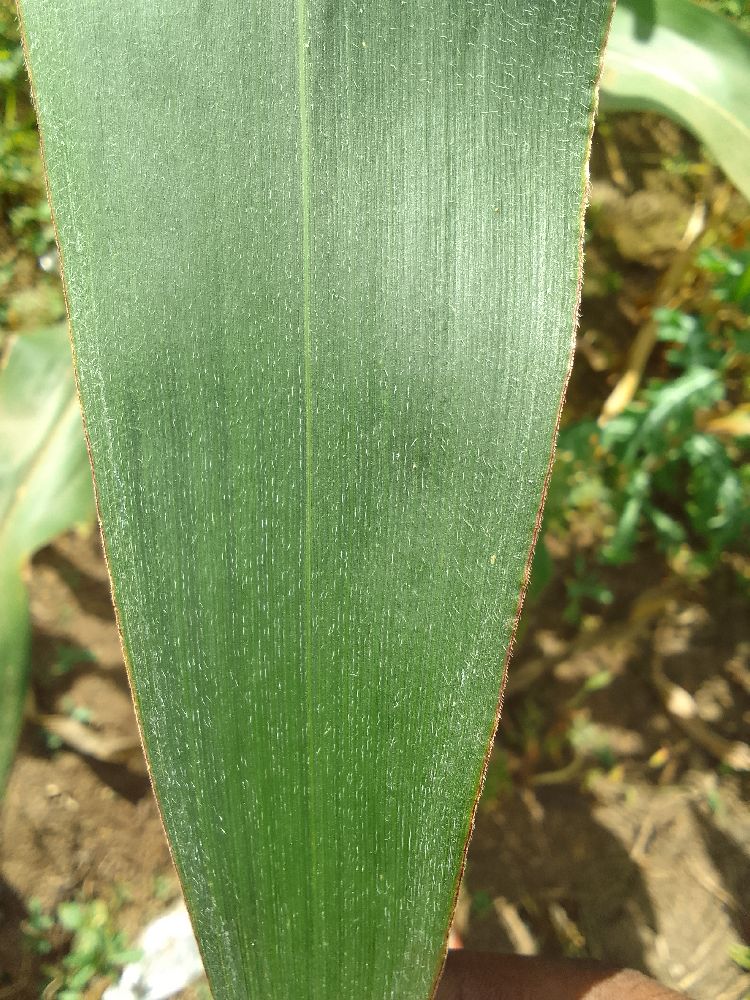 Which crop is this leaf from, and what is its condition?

maize, healthy
